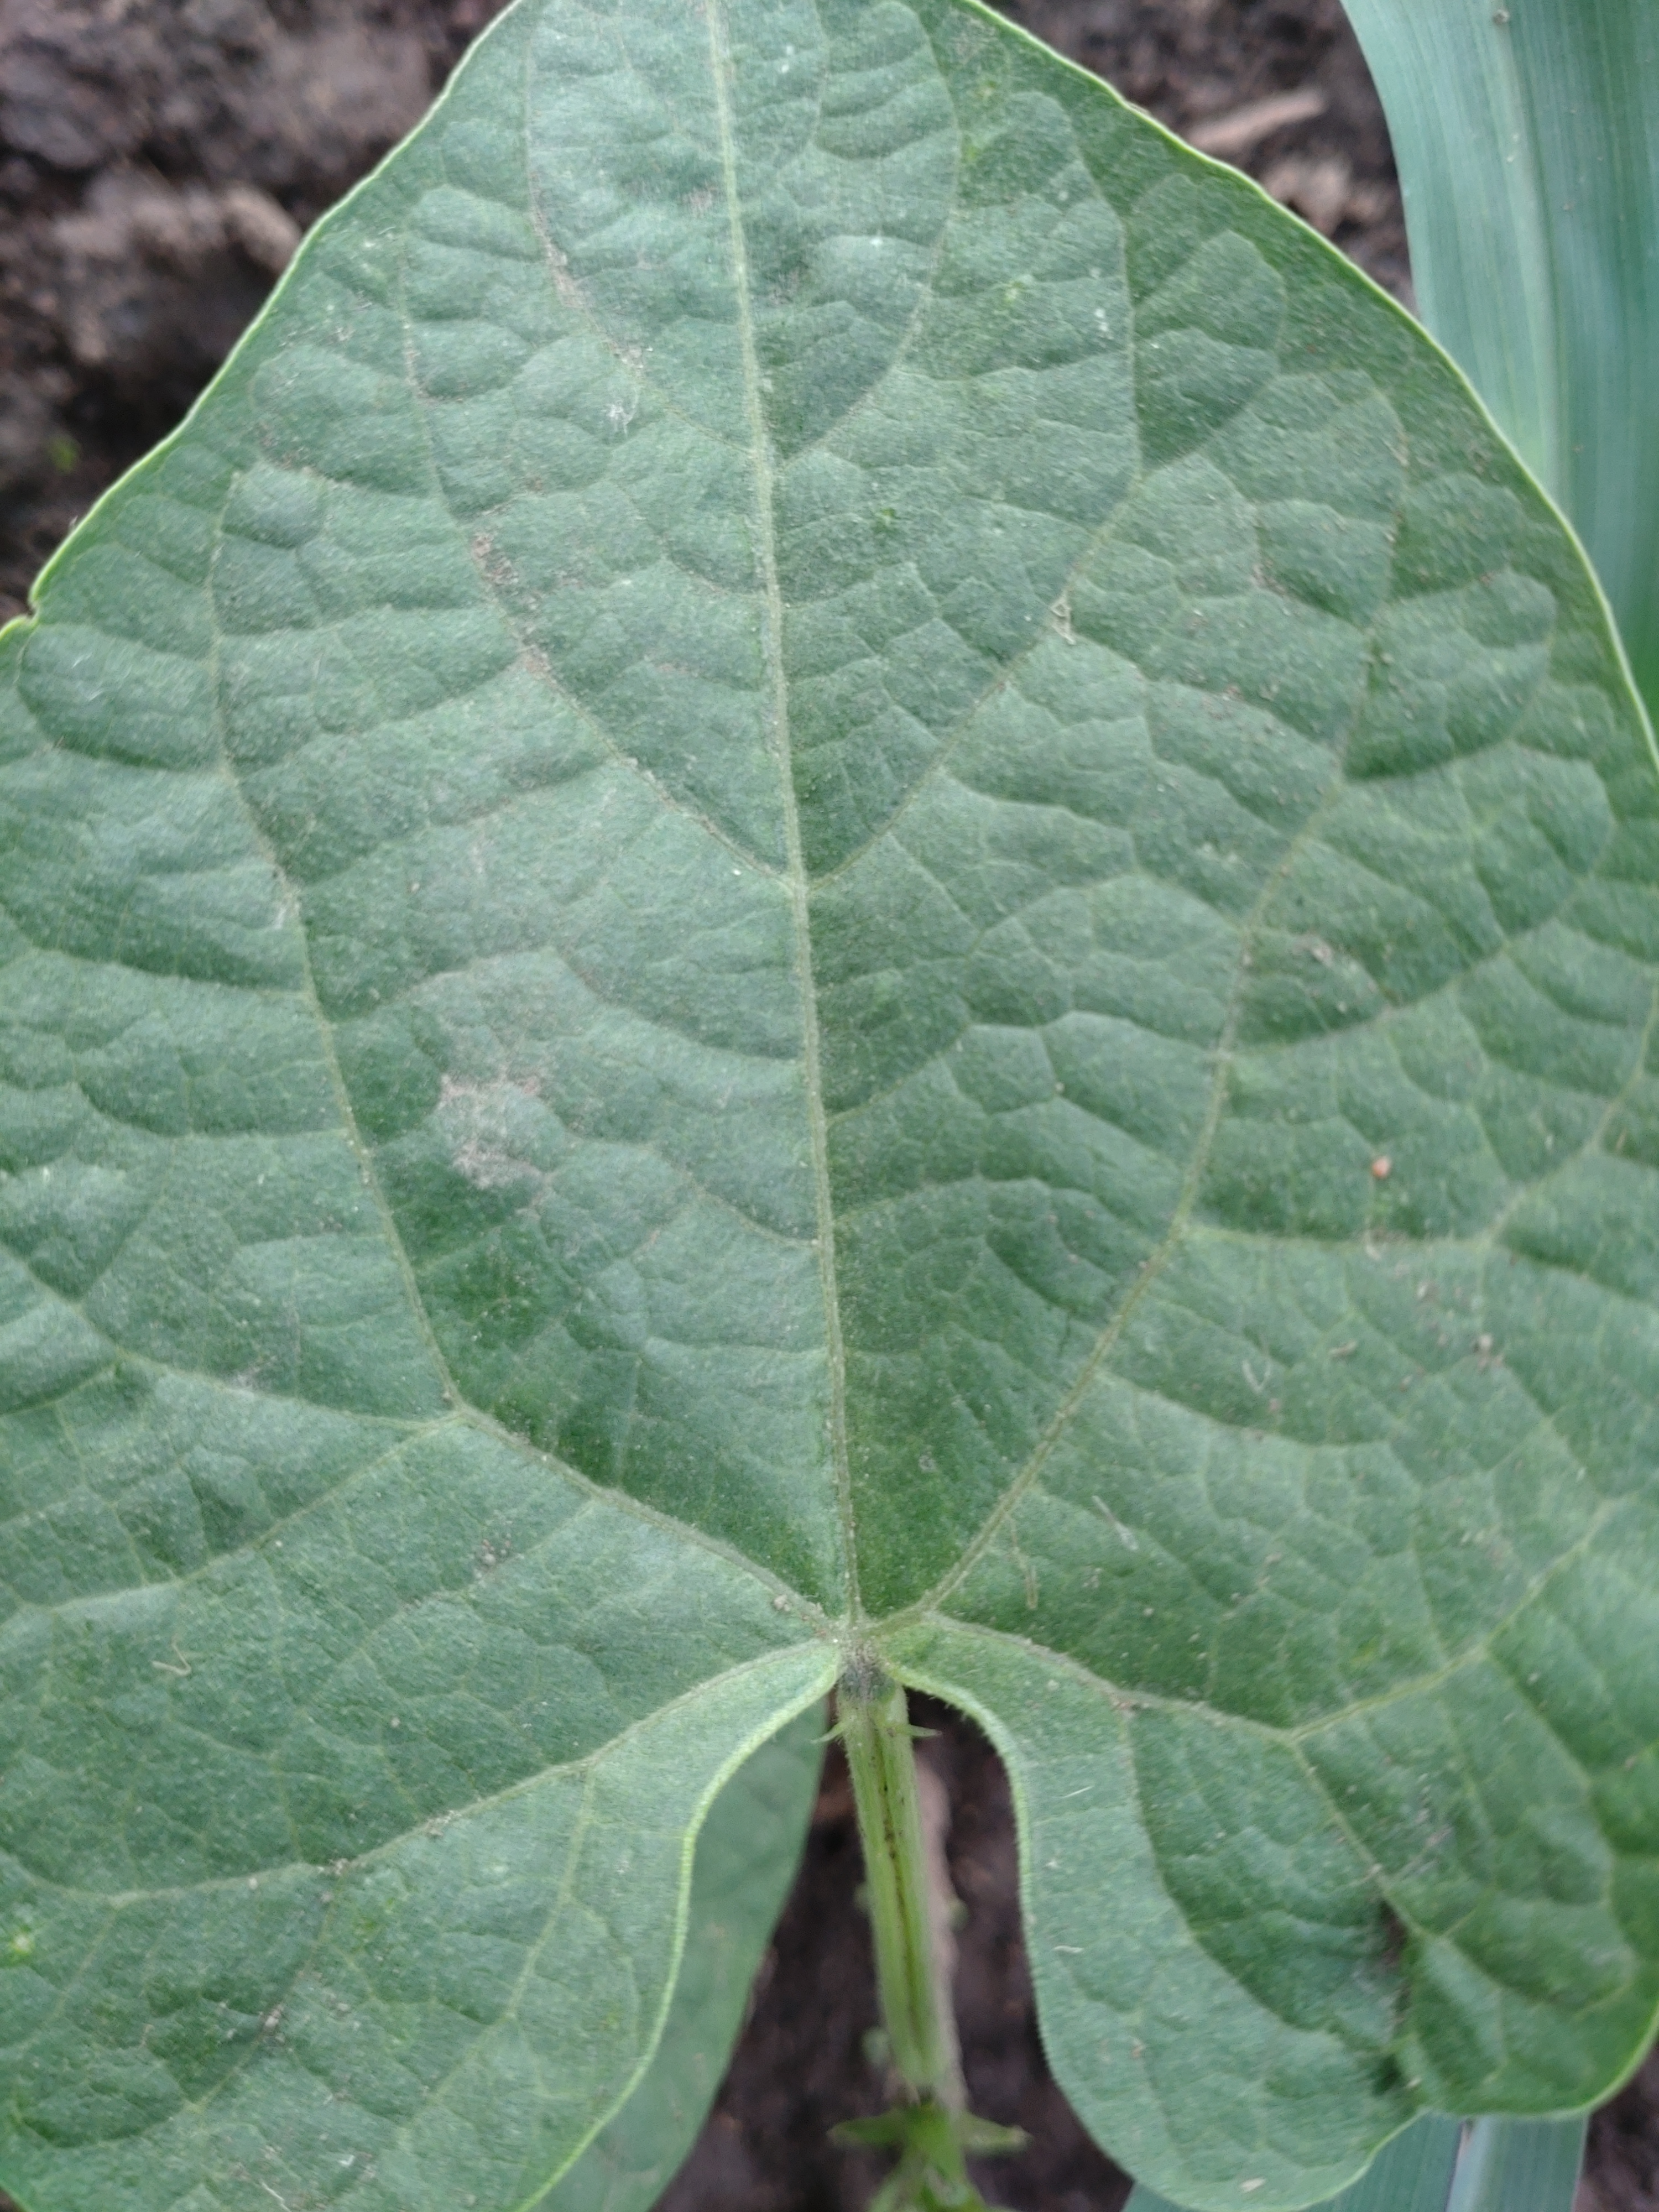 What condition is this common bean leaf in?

healthy
